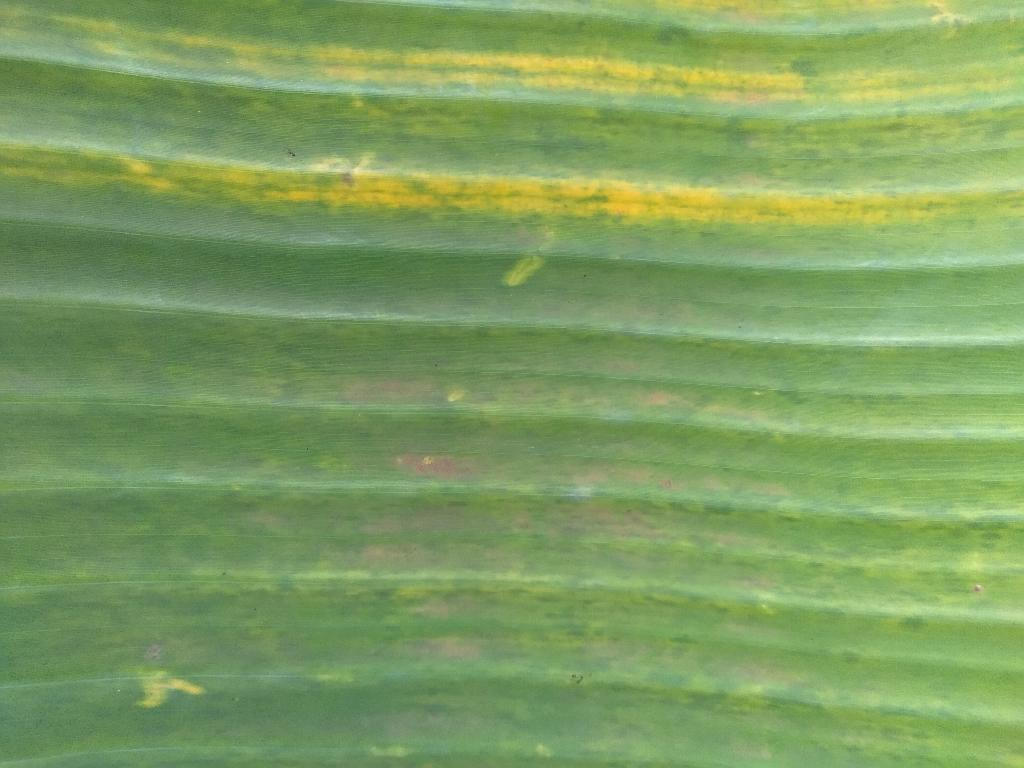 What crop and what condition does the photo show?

banana, fusarium wilt race 1
